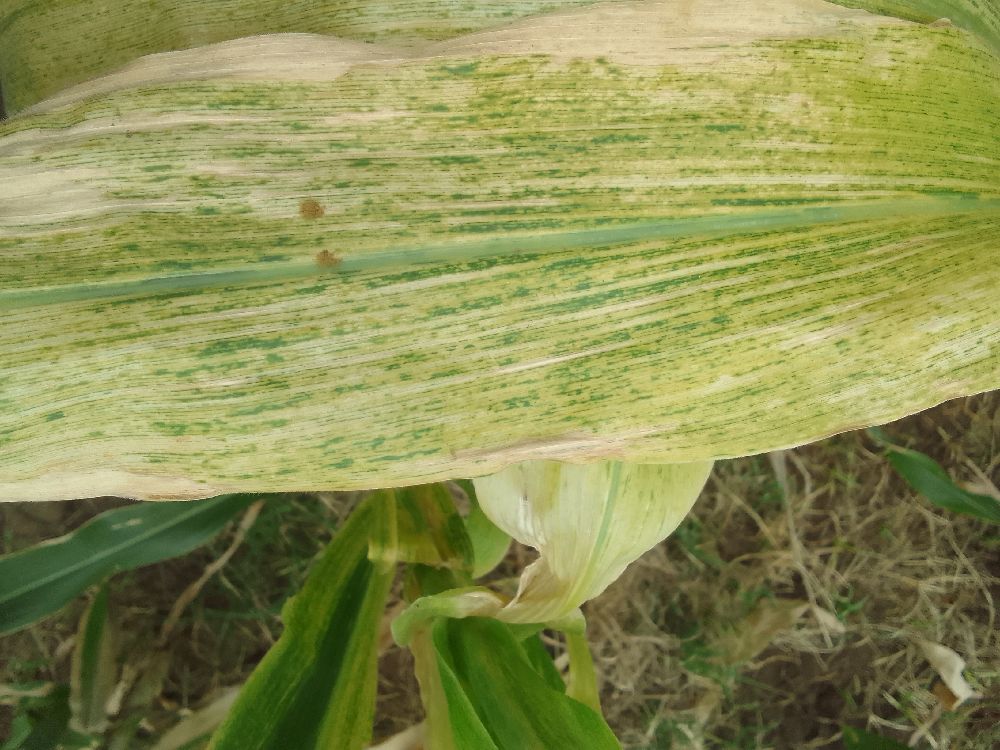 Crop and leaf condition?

maize, maize lethal necrosis
